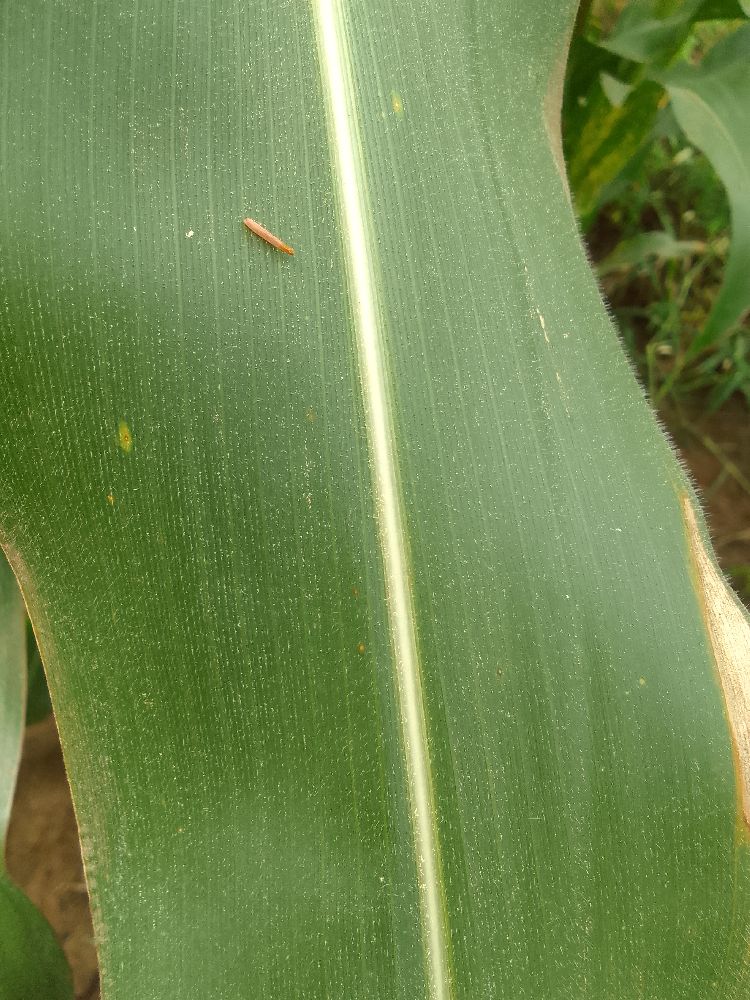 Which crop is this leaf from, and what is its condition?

maize, healthy
